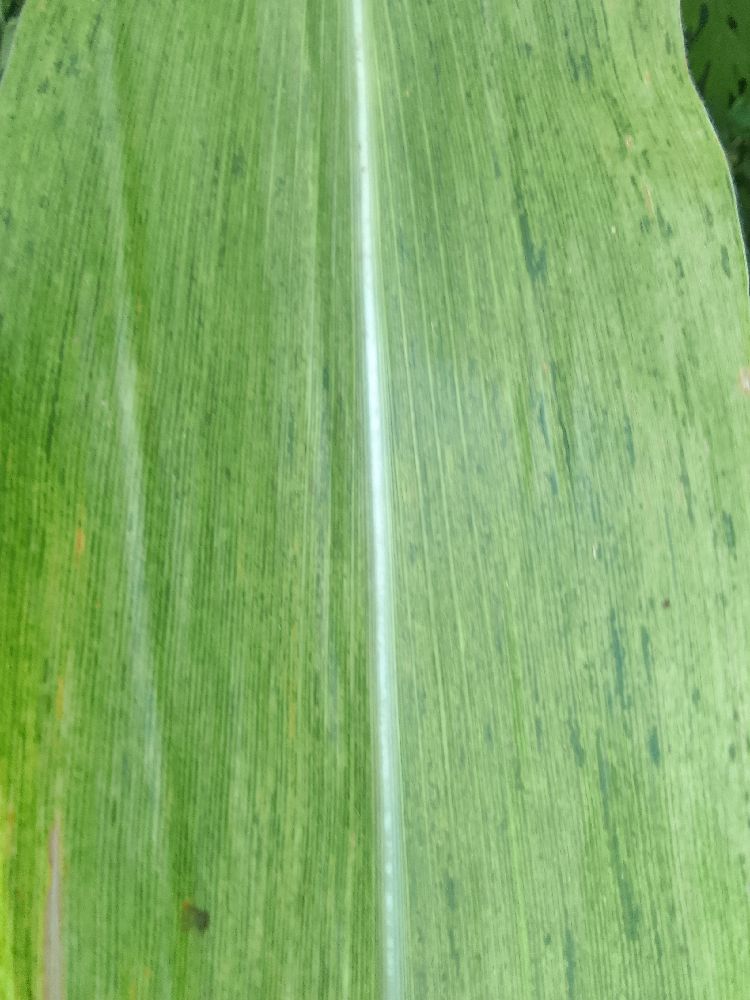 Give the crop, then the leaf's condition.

maize, maize lethal necrosis
